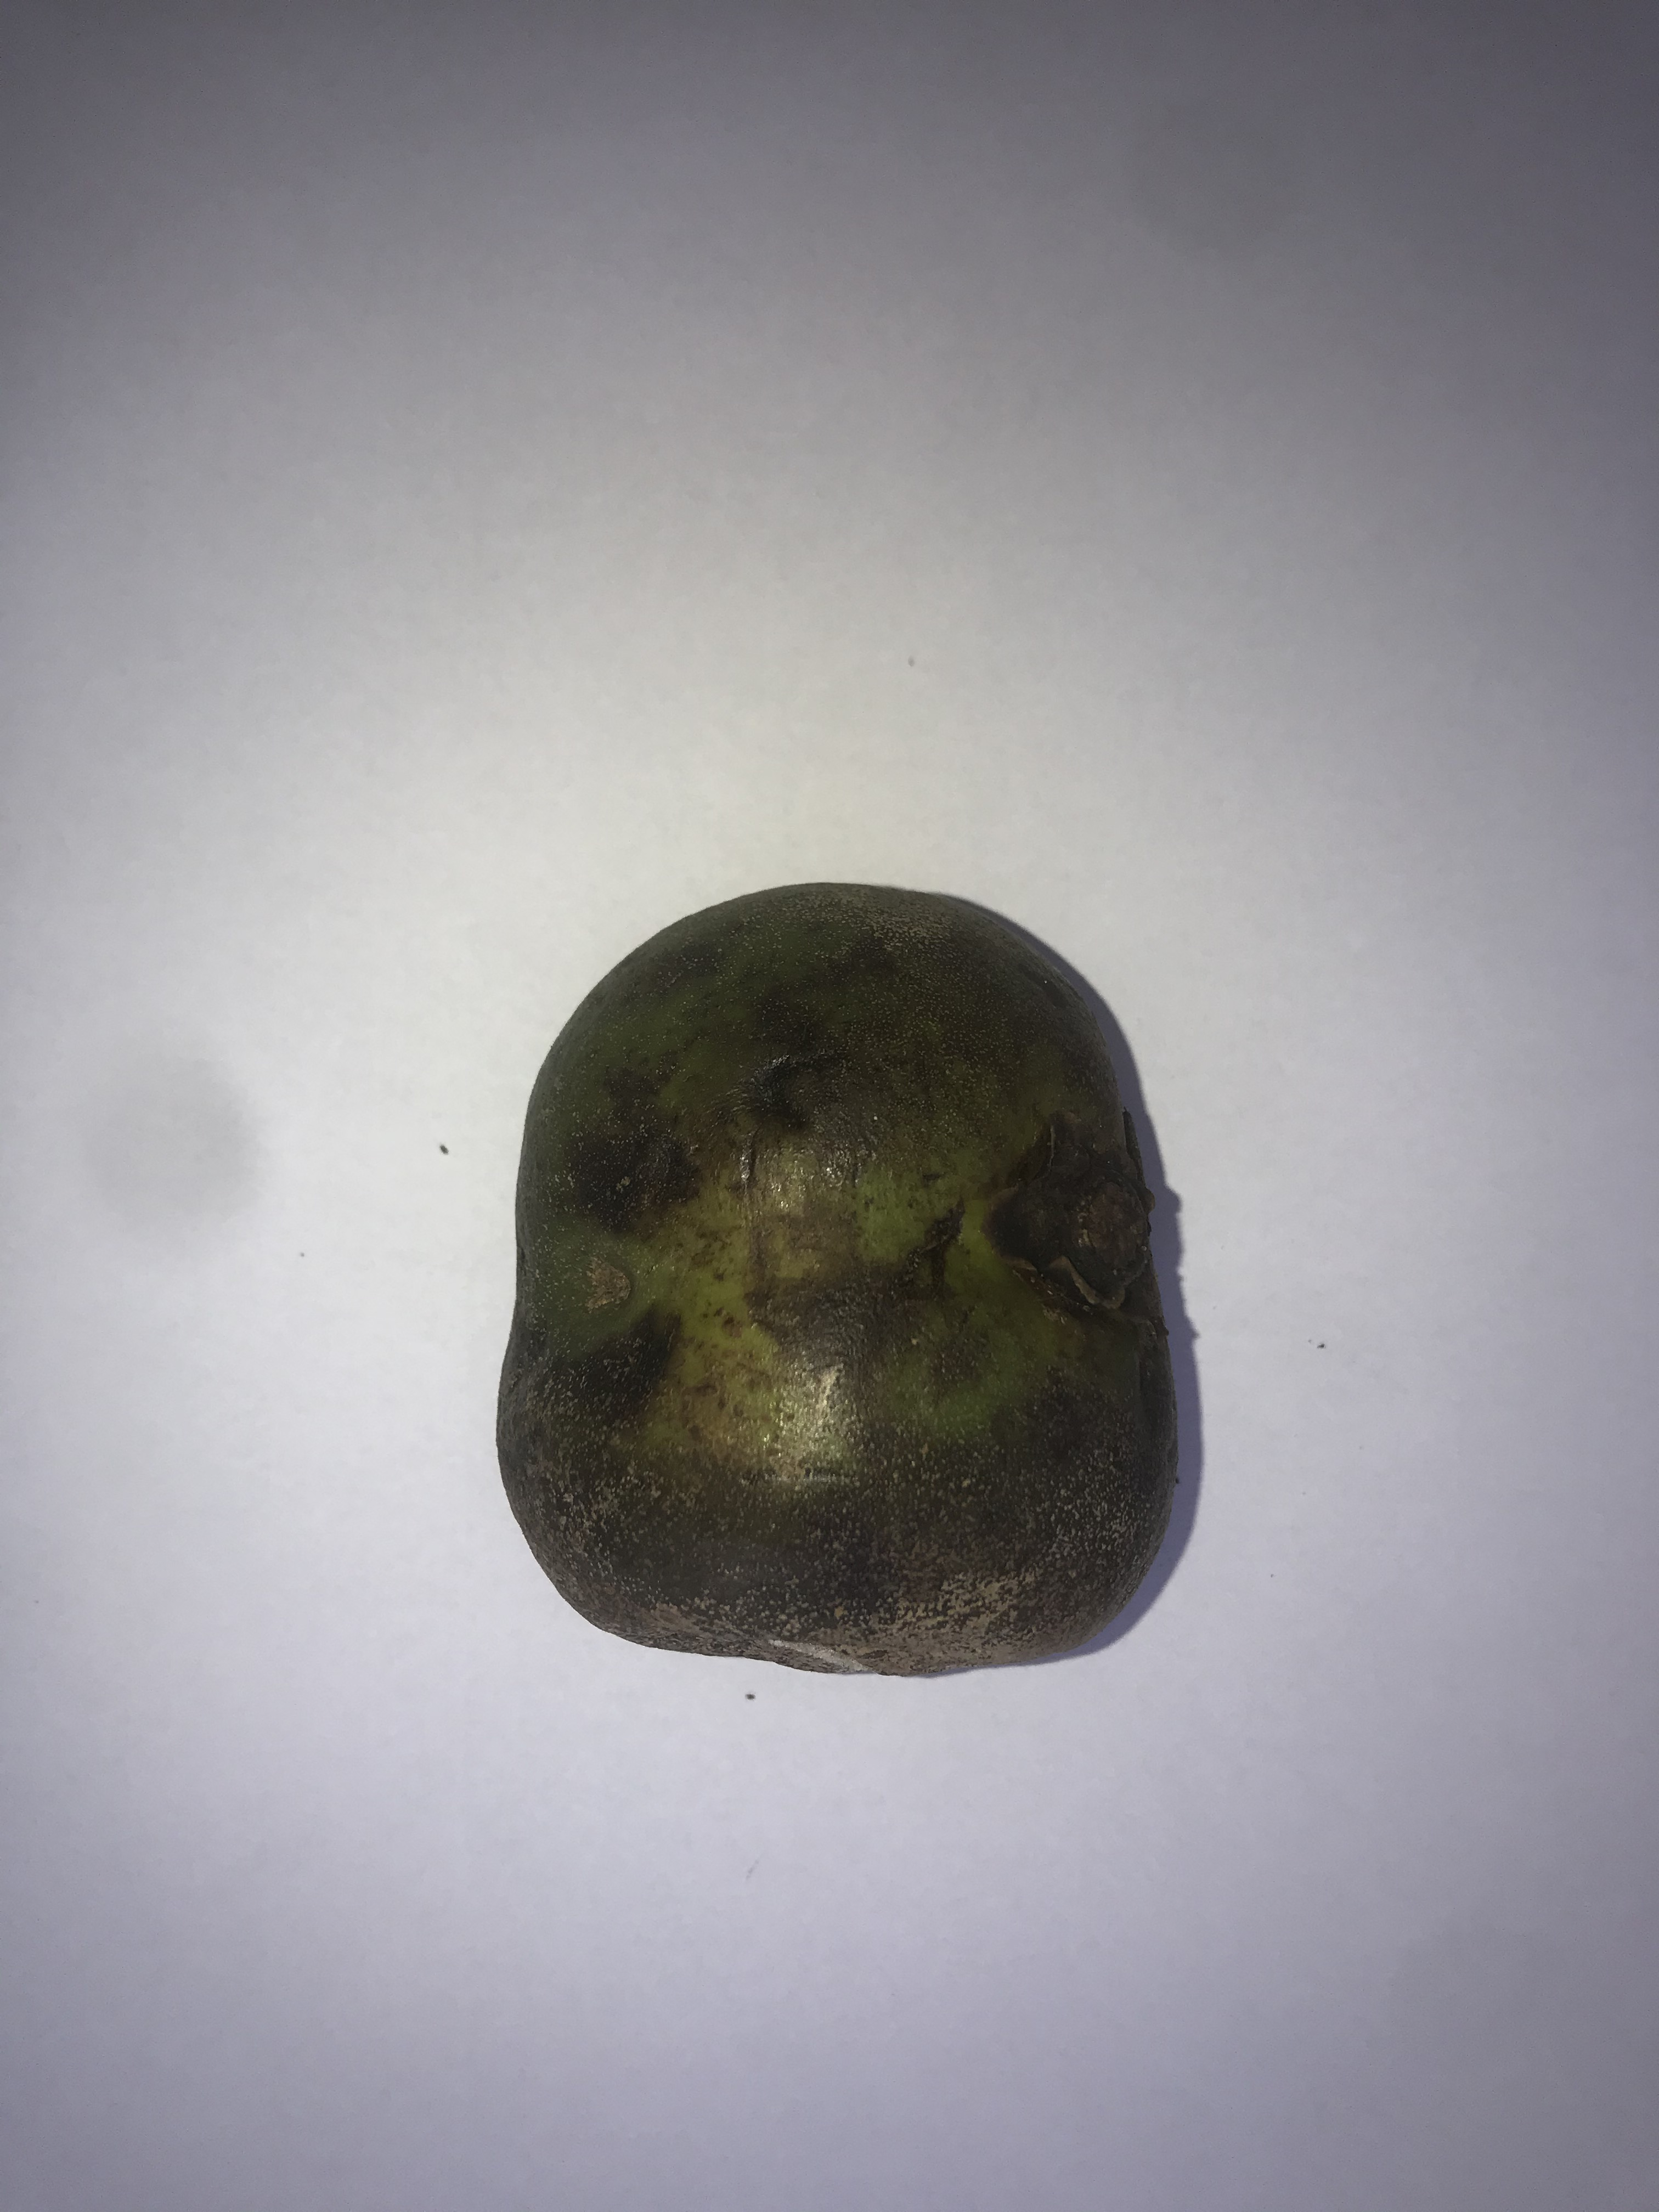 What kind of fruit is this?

pequi
